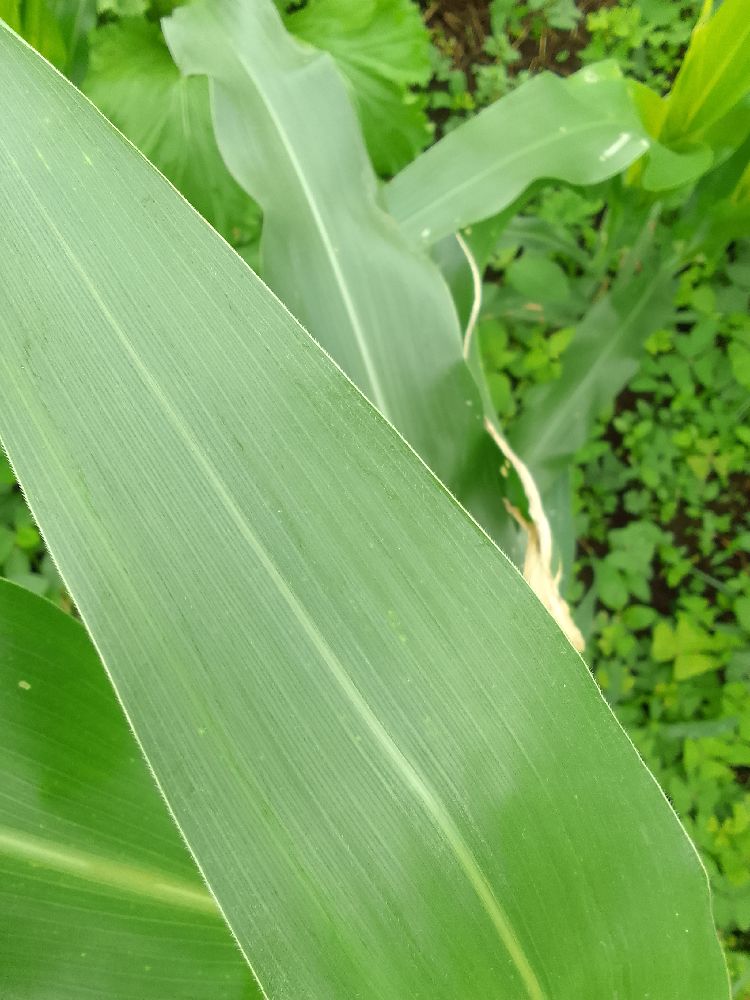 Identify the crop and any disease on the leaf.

maize, healthy
